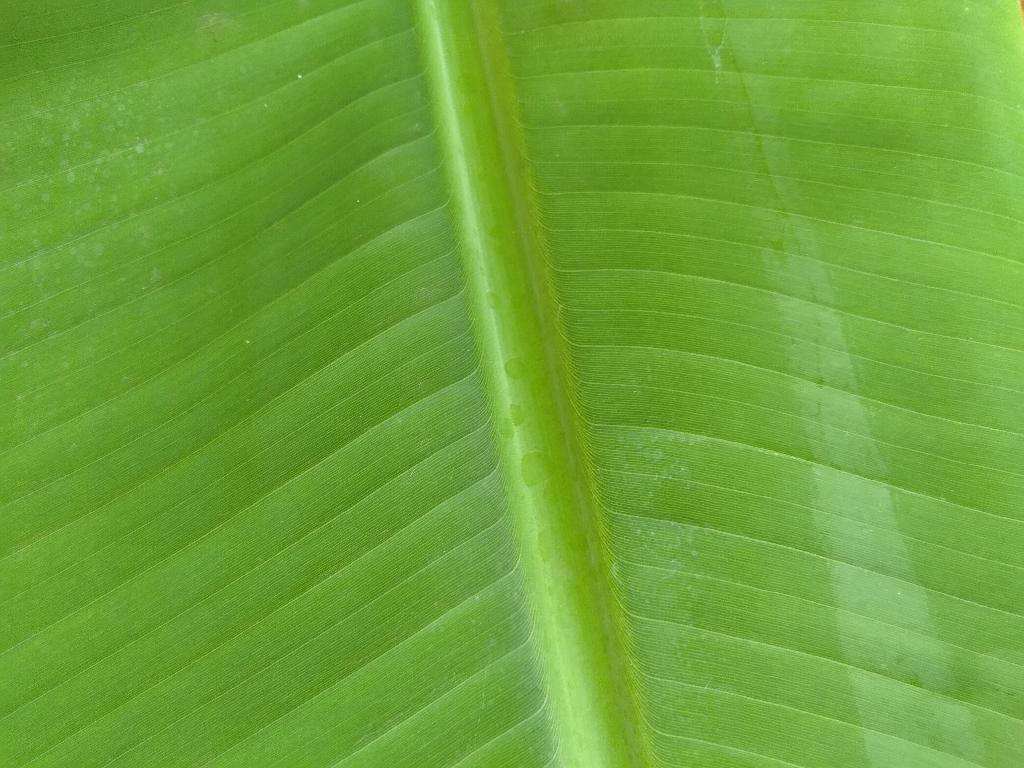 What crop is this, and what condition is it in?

banana, healthy
